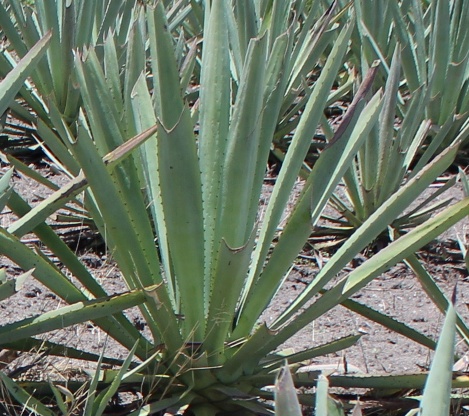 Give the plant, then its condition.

agave, yellow
